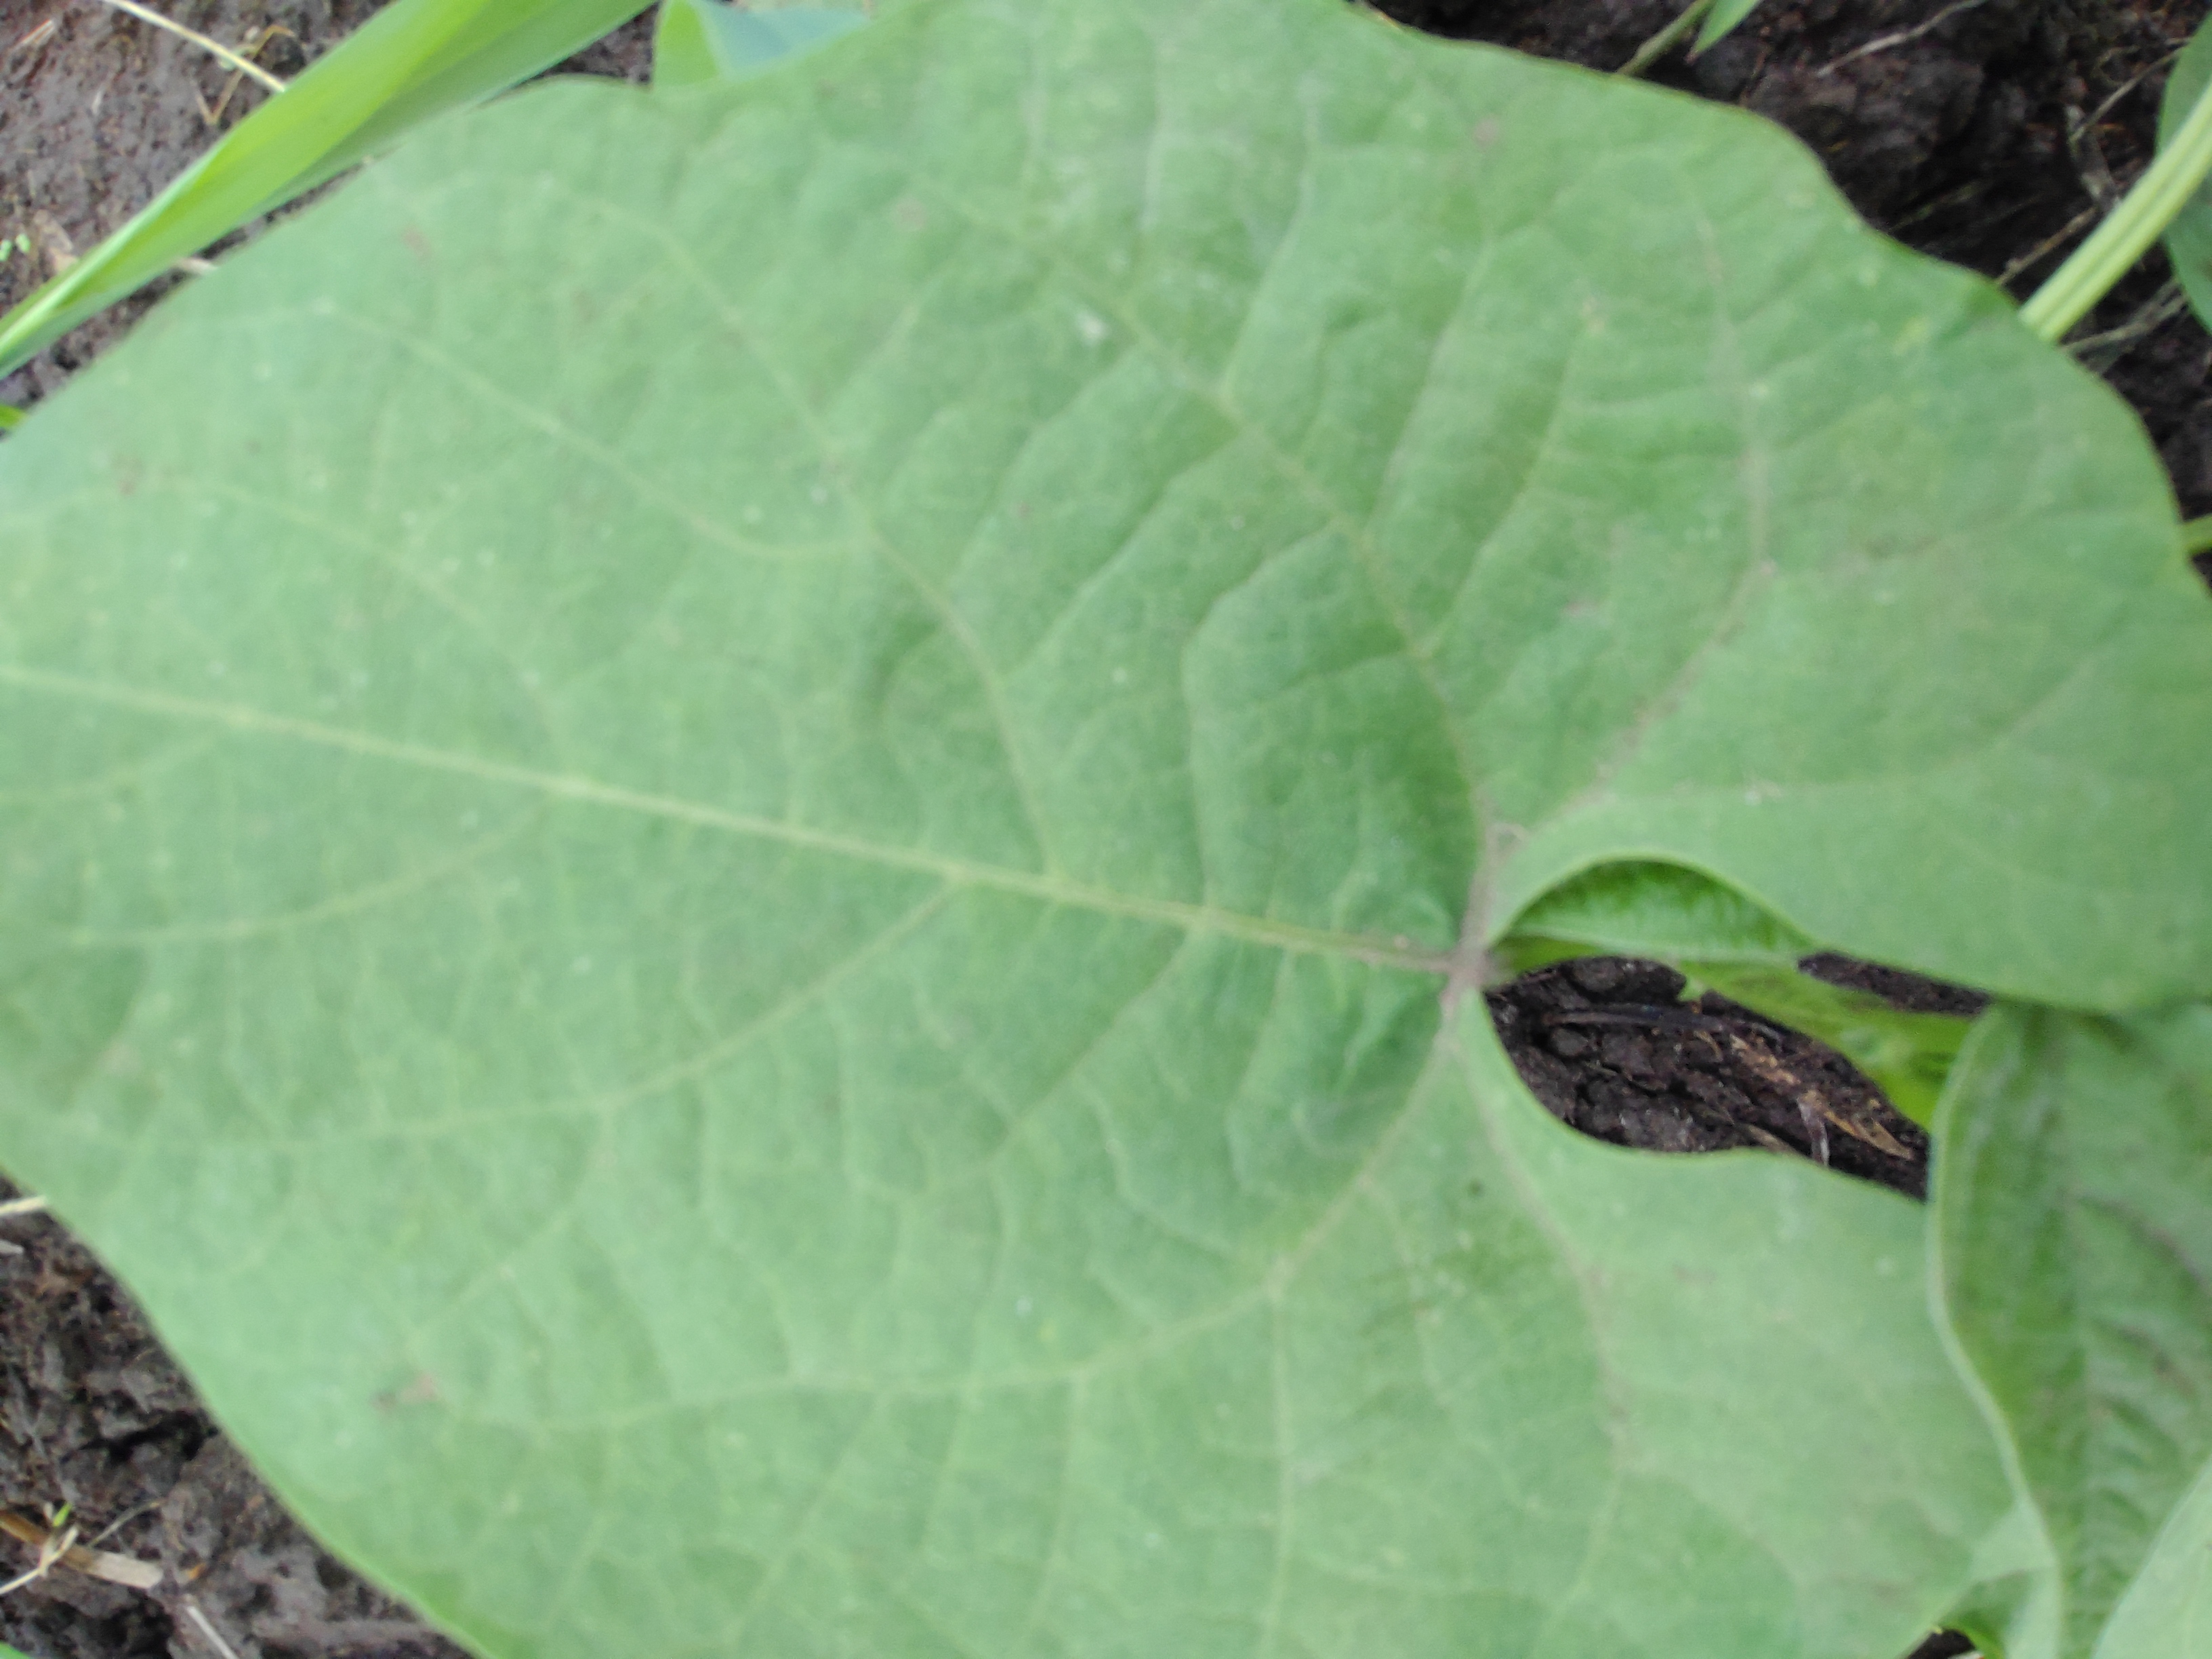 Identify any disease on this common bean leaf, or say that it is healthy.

healthy
